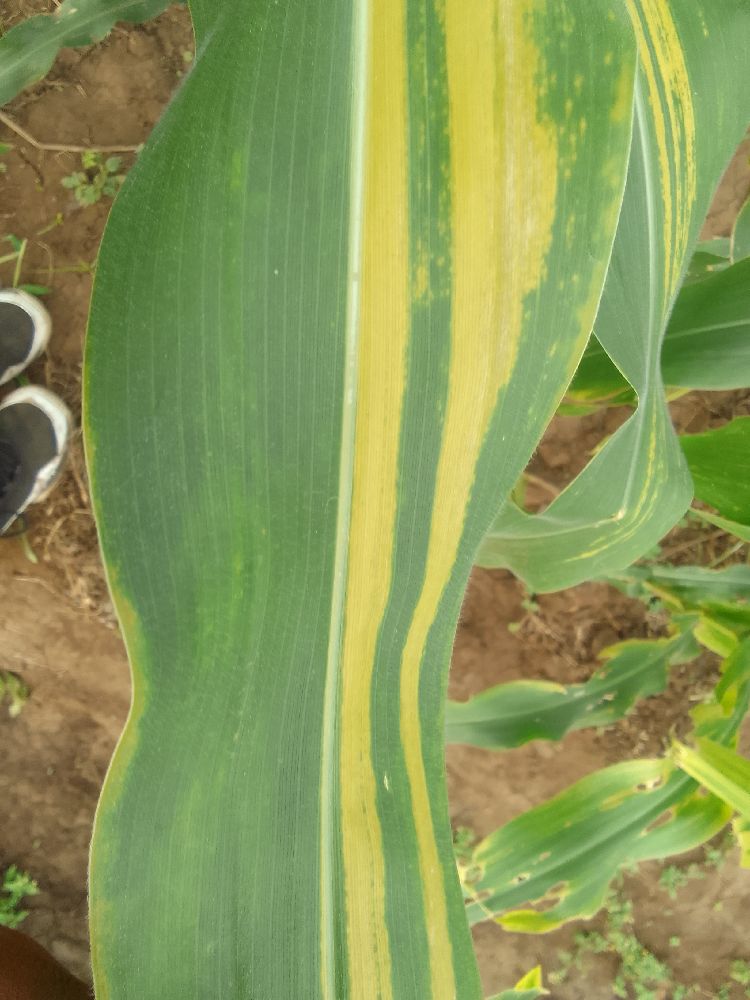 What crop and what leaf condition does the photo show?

maize, maize lethal necrosis
